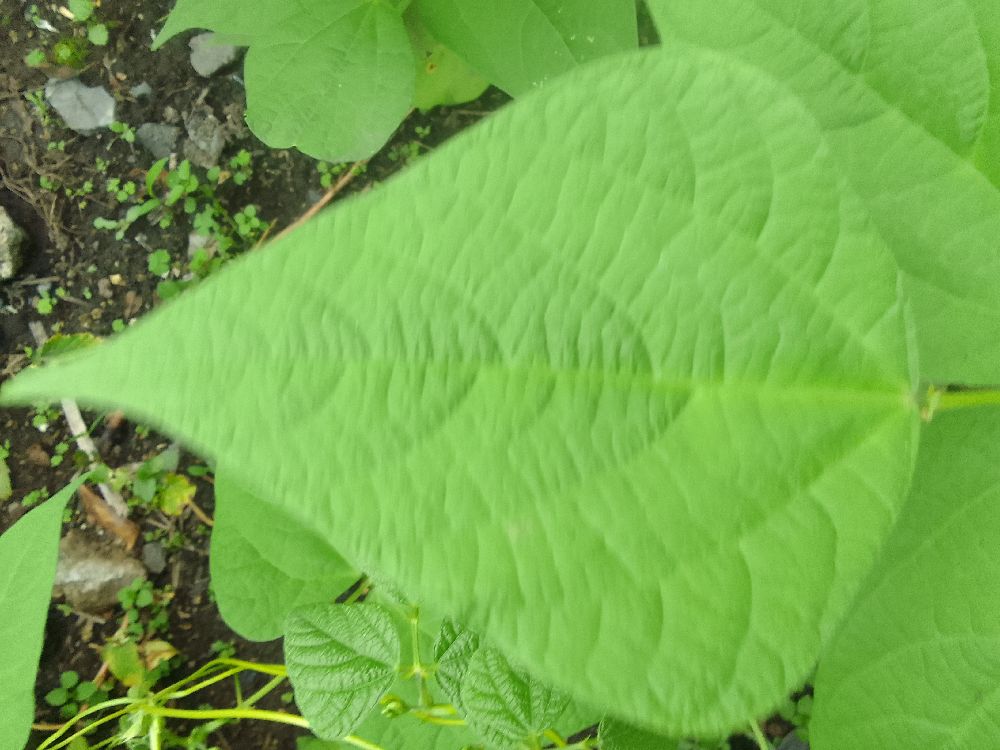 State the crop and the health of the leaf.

common bean, healthy
